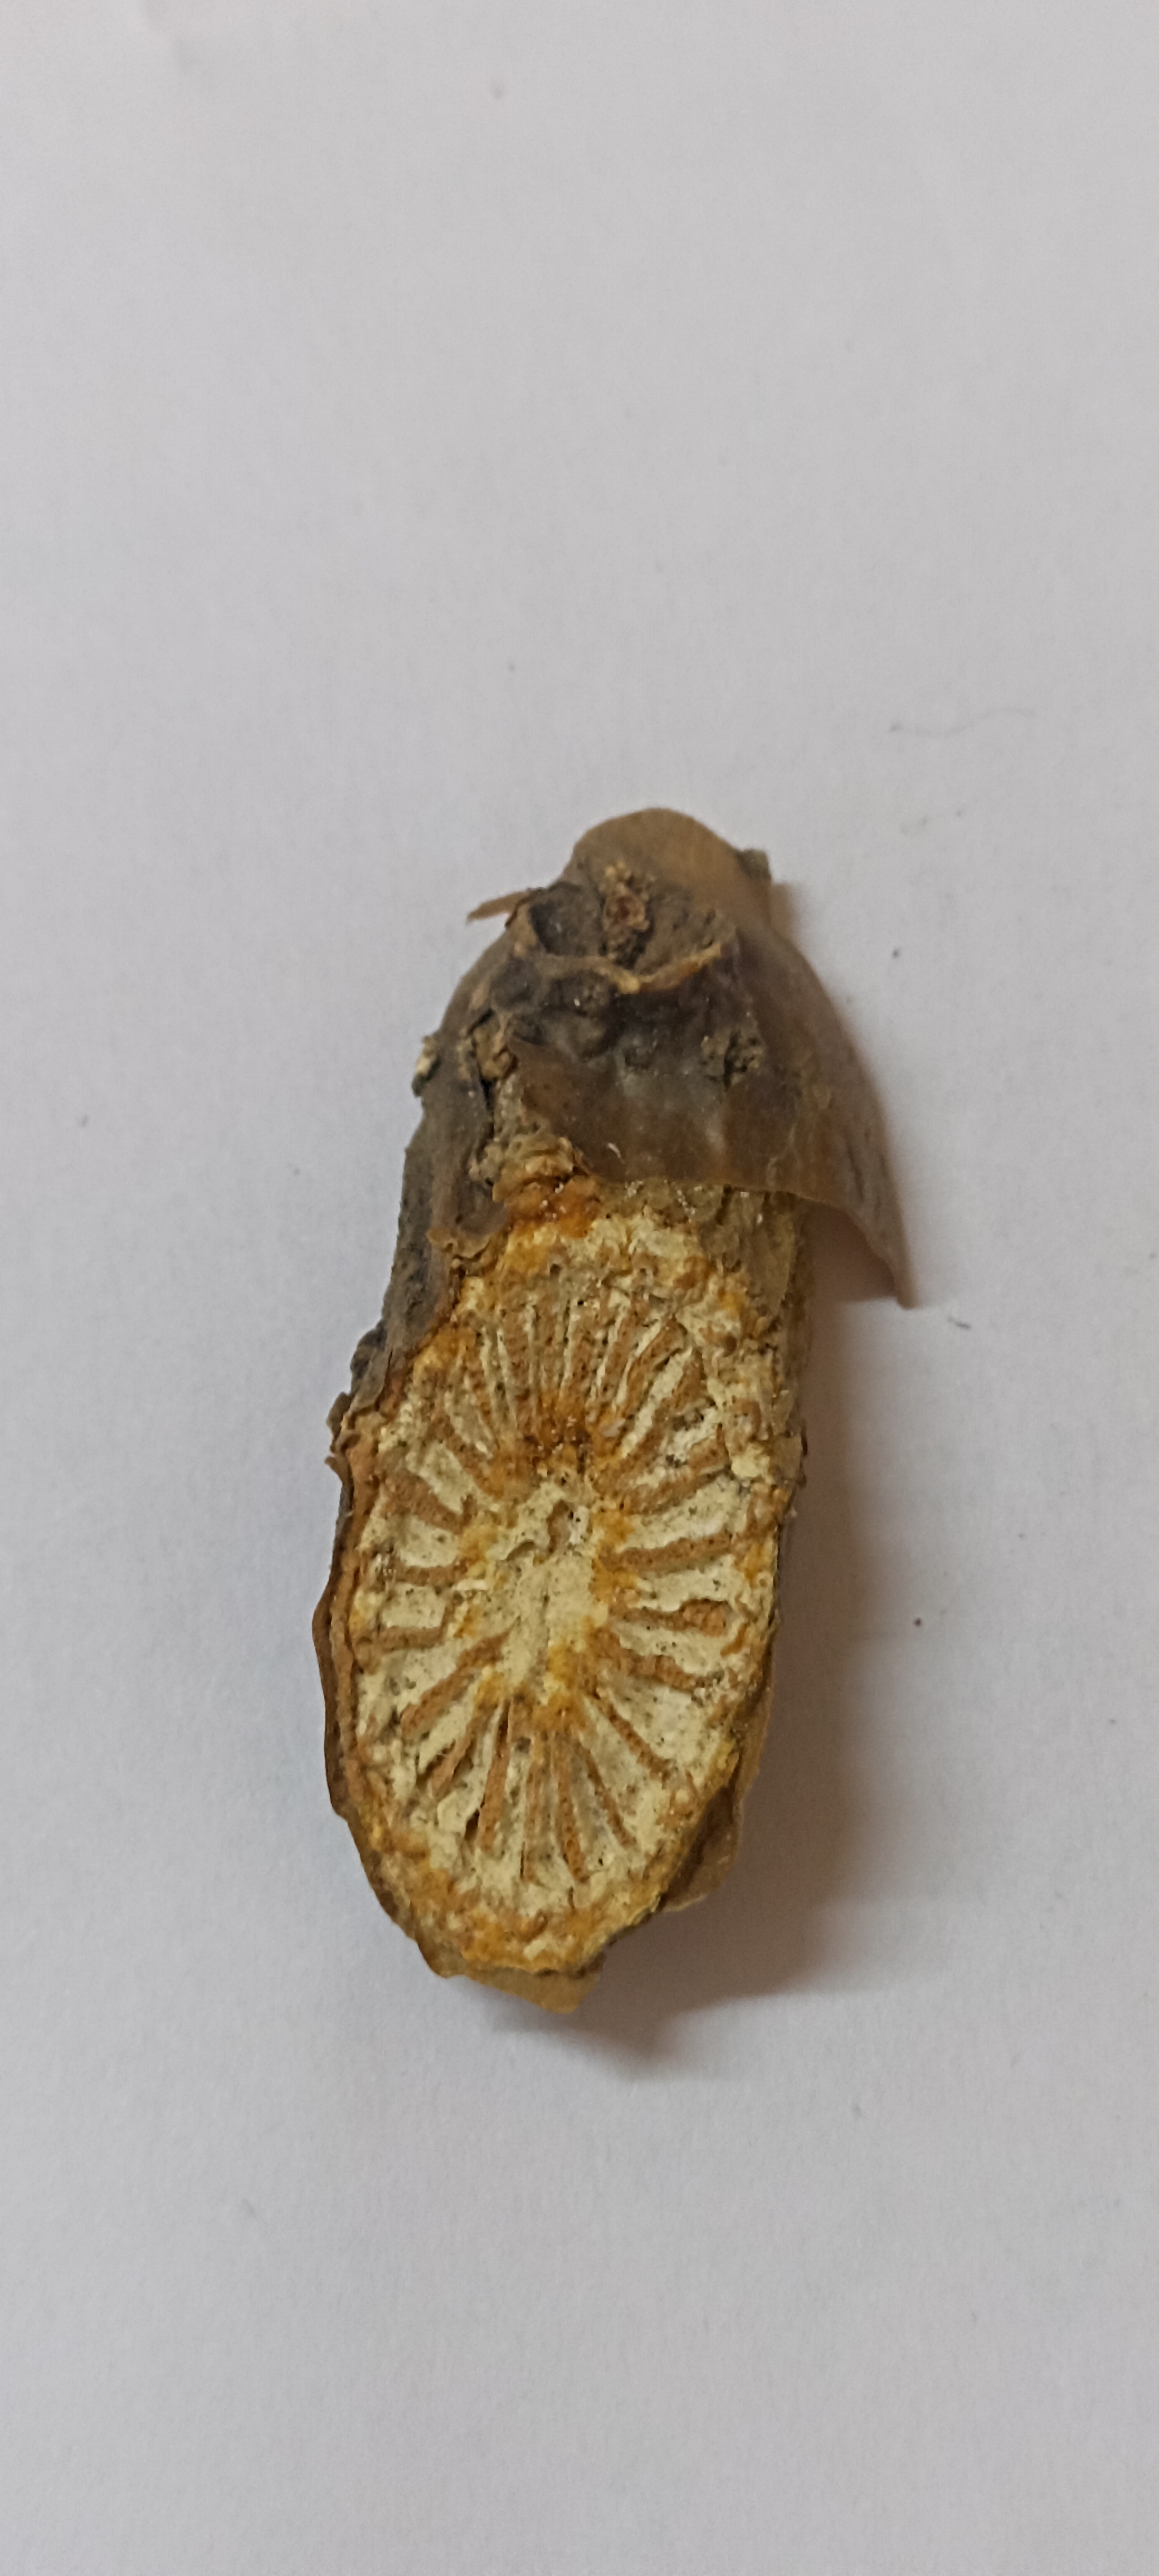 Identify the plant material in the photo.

gulvel
